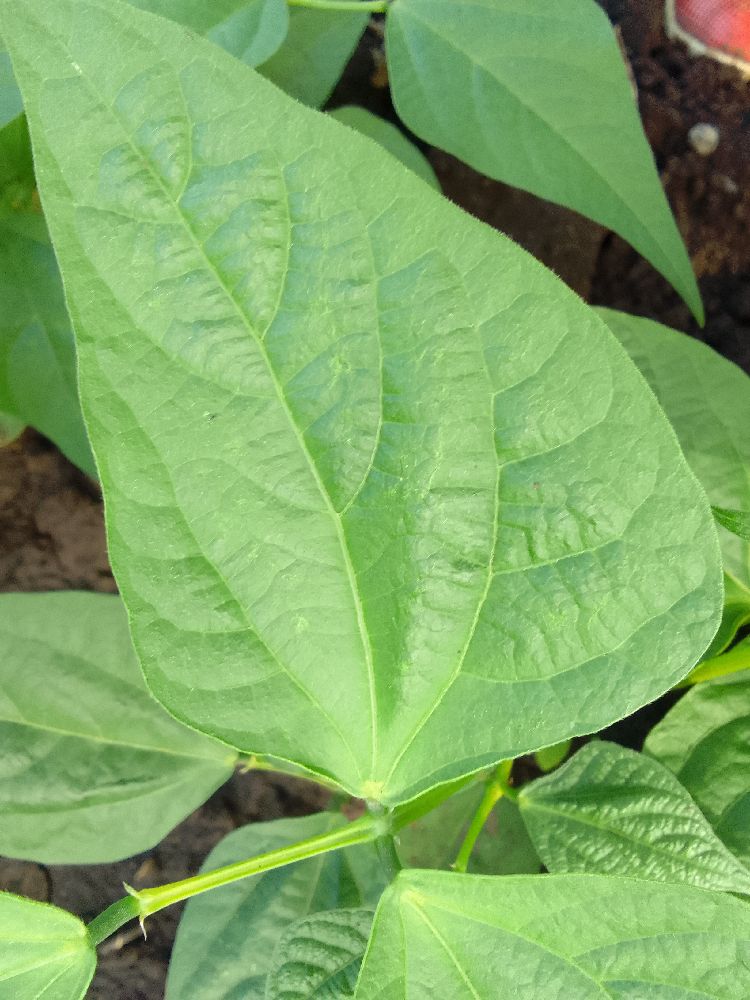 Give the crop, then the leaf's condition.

common bean, healthy
